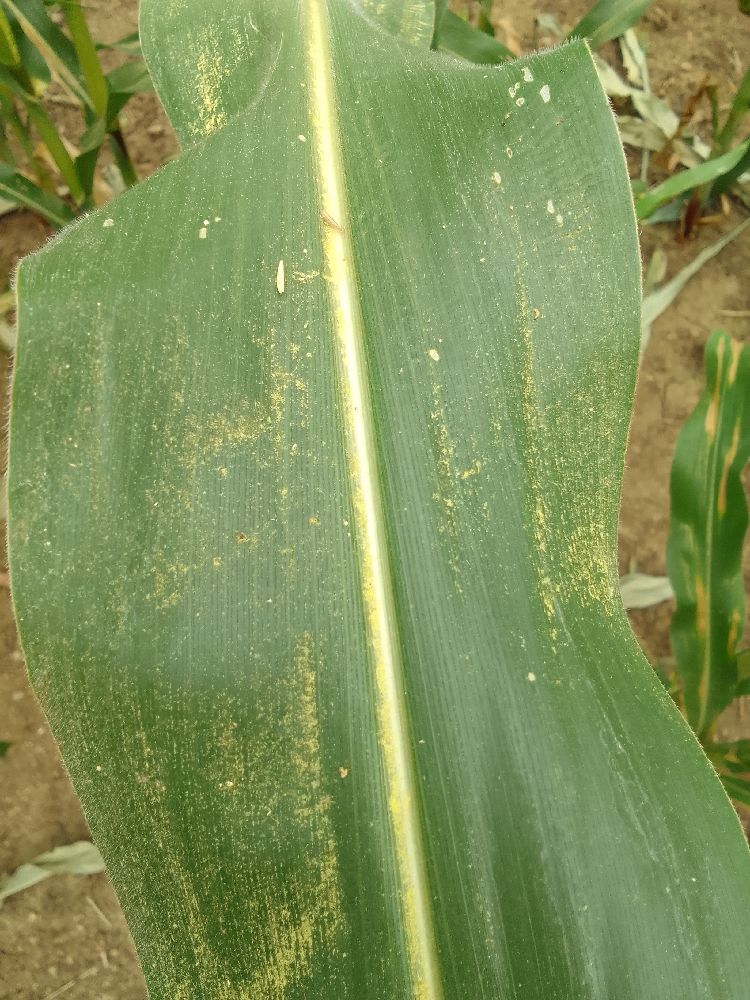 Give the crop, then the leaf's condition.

maize, healthy
